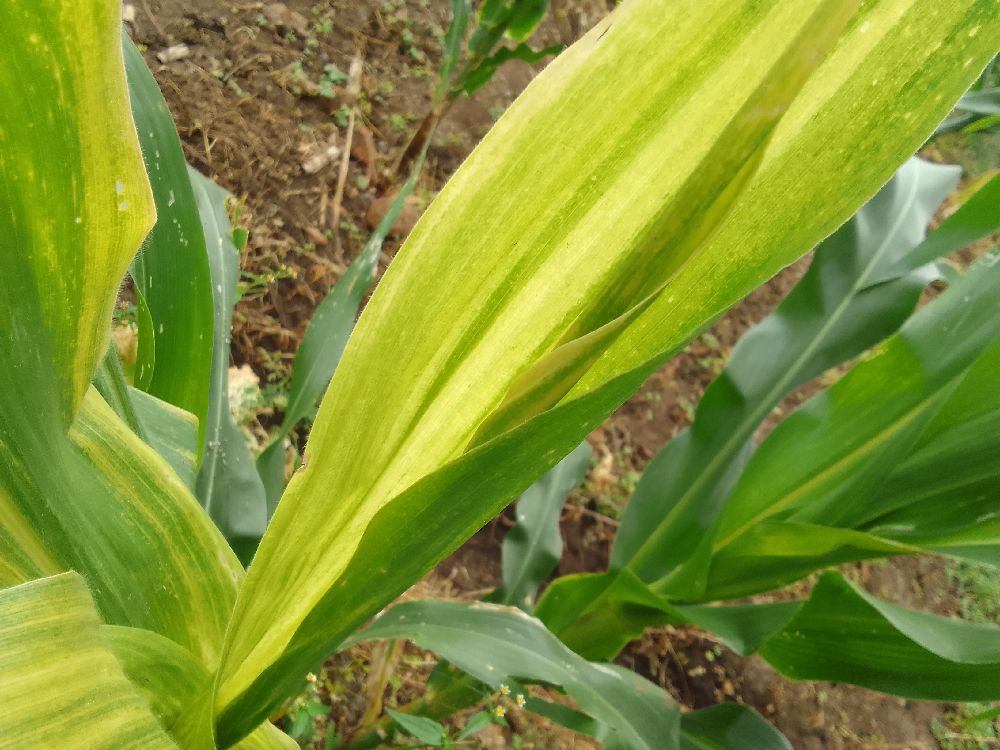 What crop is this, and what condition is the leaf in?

maize, maize lethal necrosis
